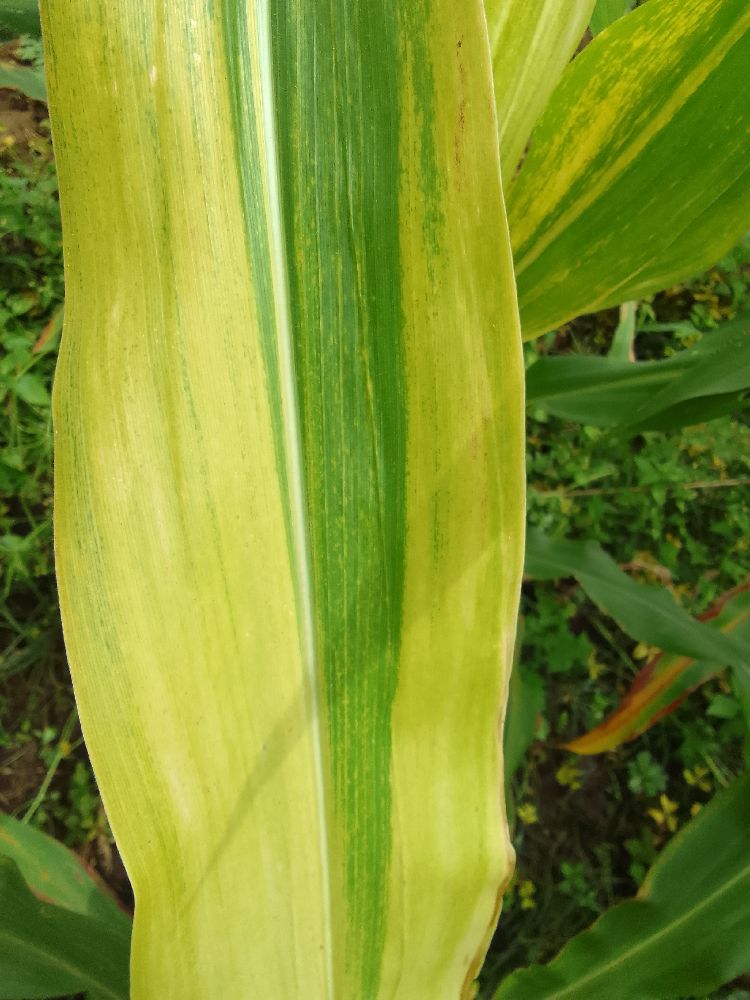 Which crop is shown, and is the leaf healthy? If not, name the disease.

maize, maize lethal necrosis
